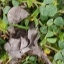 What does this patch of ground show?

unstructured weed
